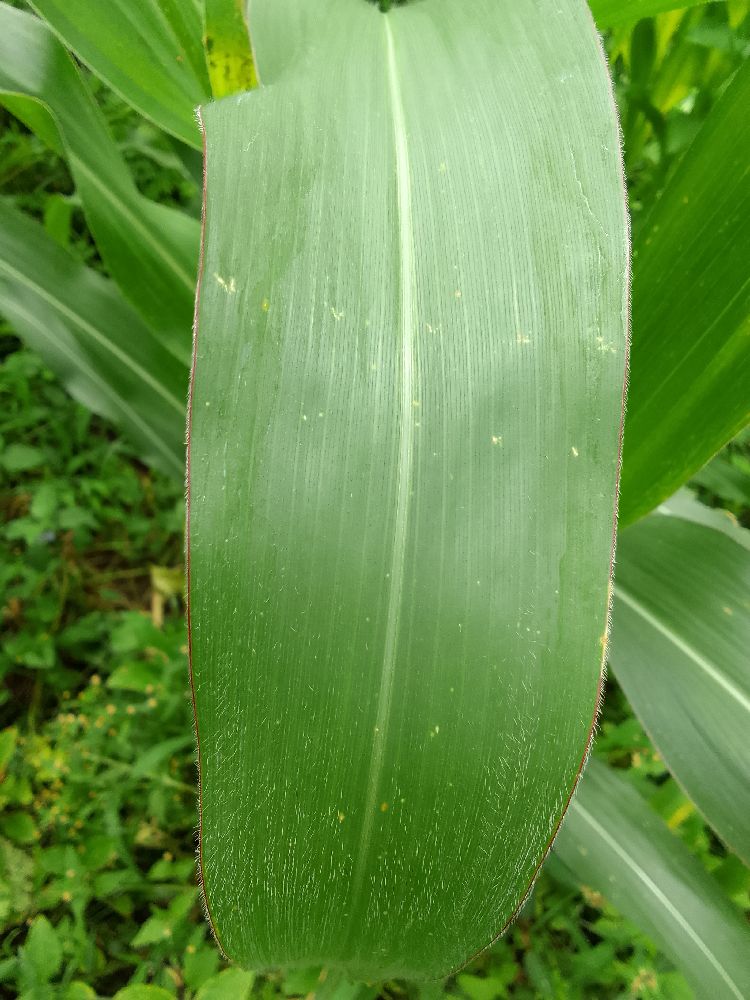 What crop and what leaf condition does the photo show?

maize, healthy
